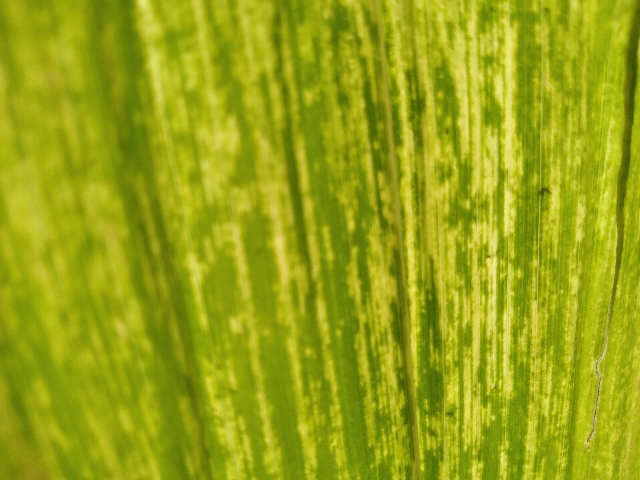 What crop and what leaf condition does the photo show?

maize, maize lethal necrosis
